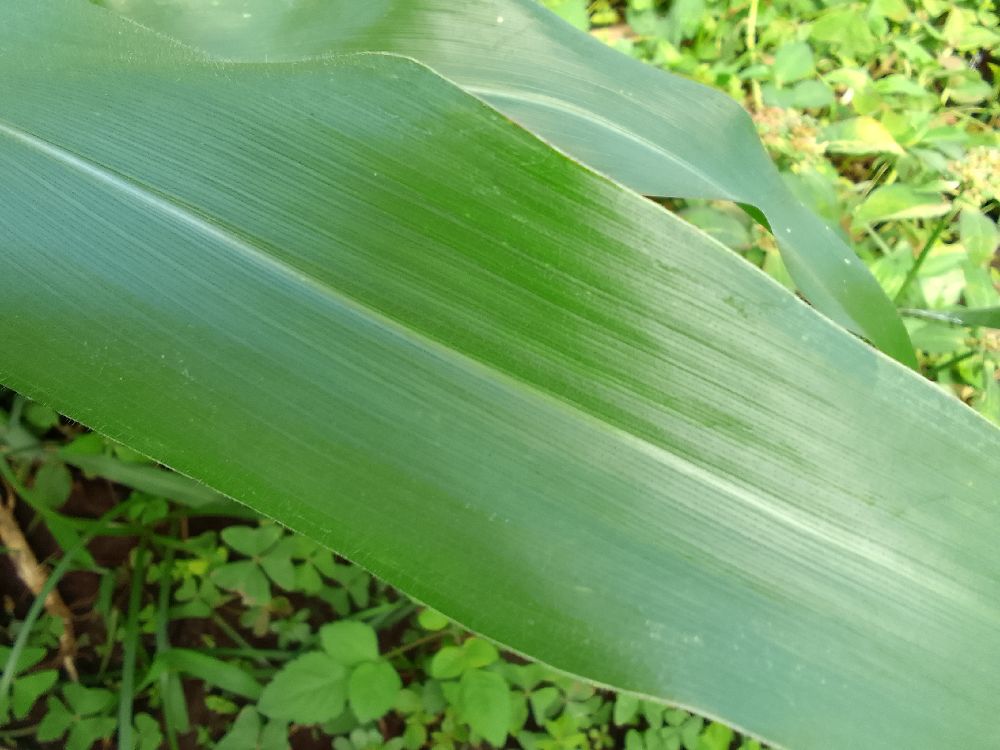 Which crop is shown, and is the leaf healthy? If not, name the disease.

maize, healthy
